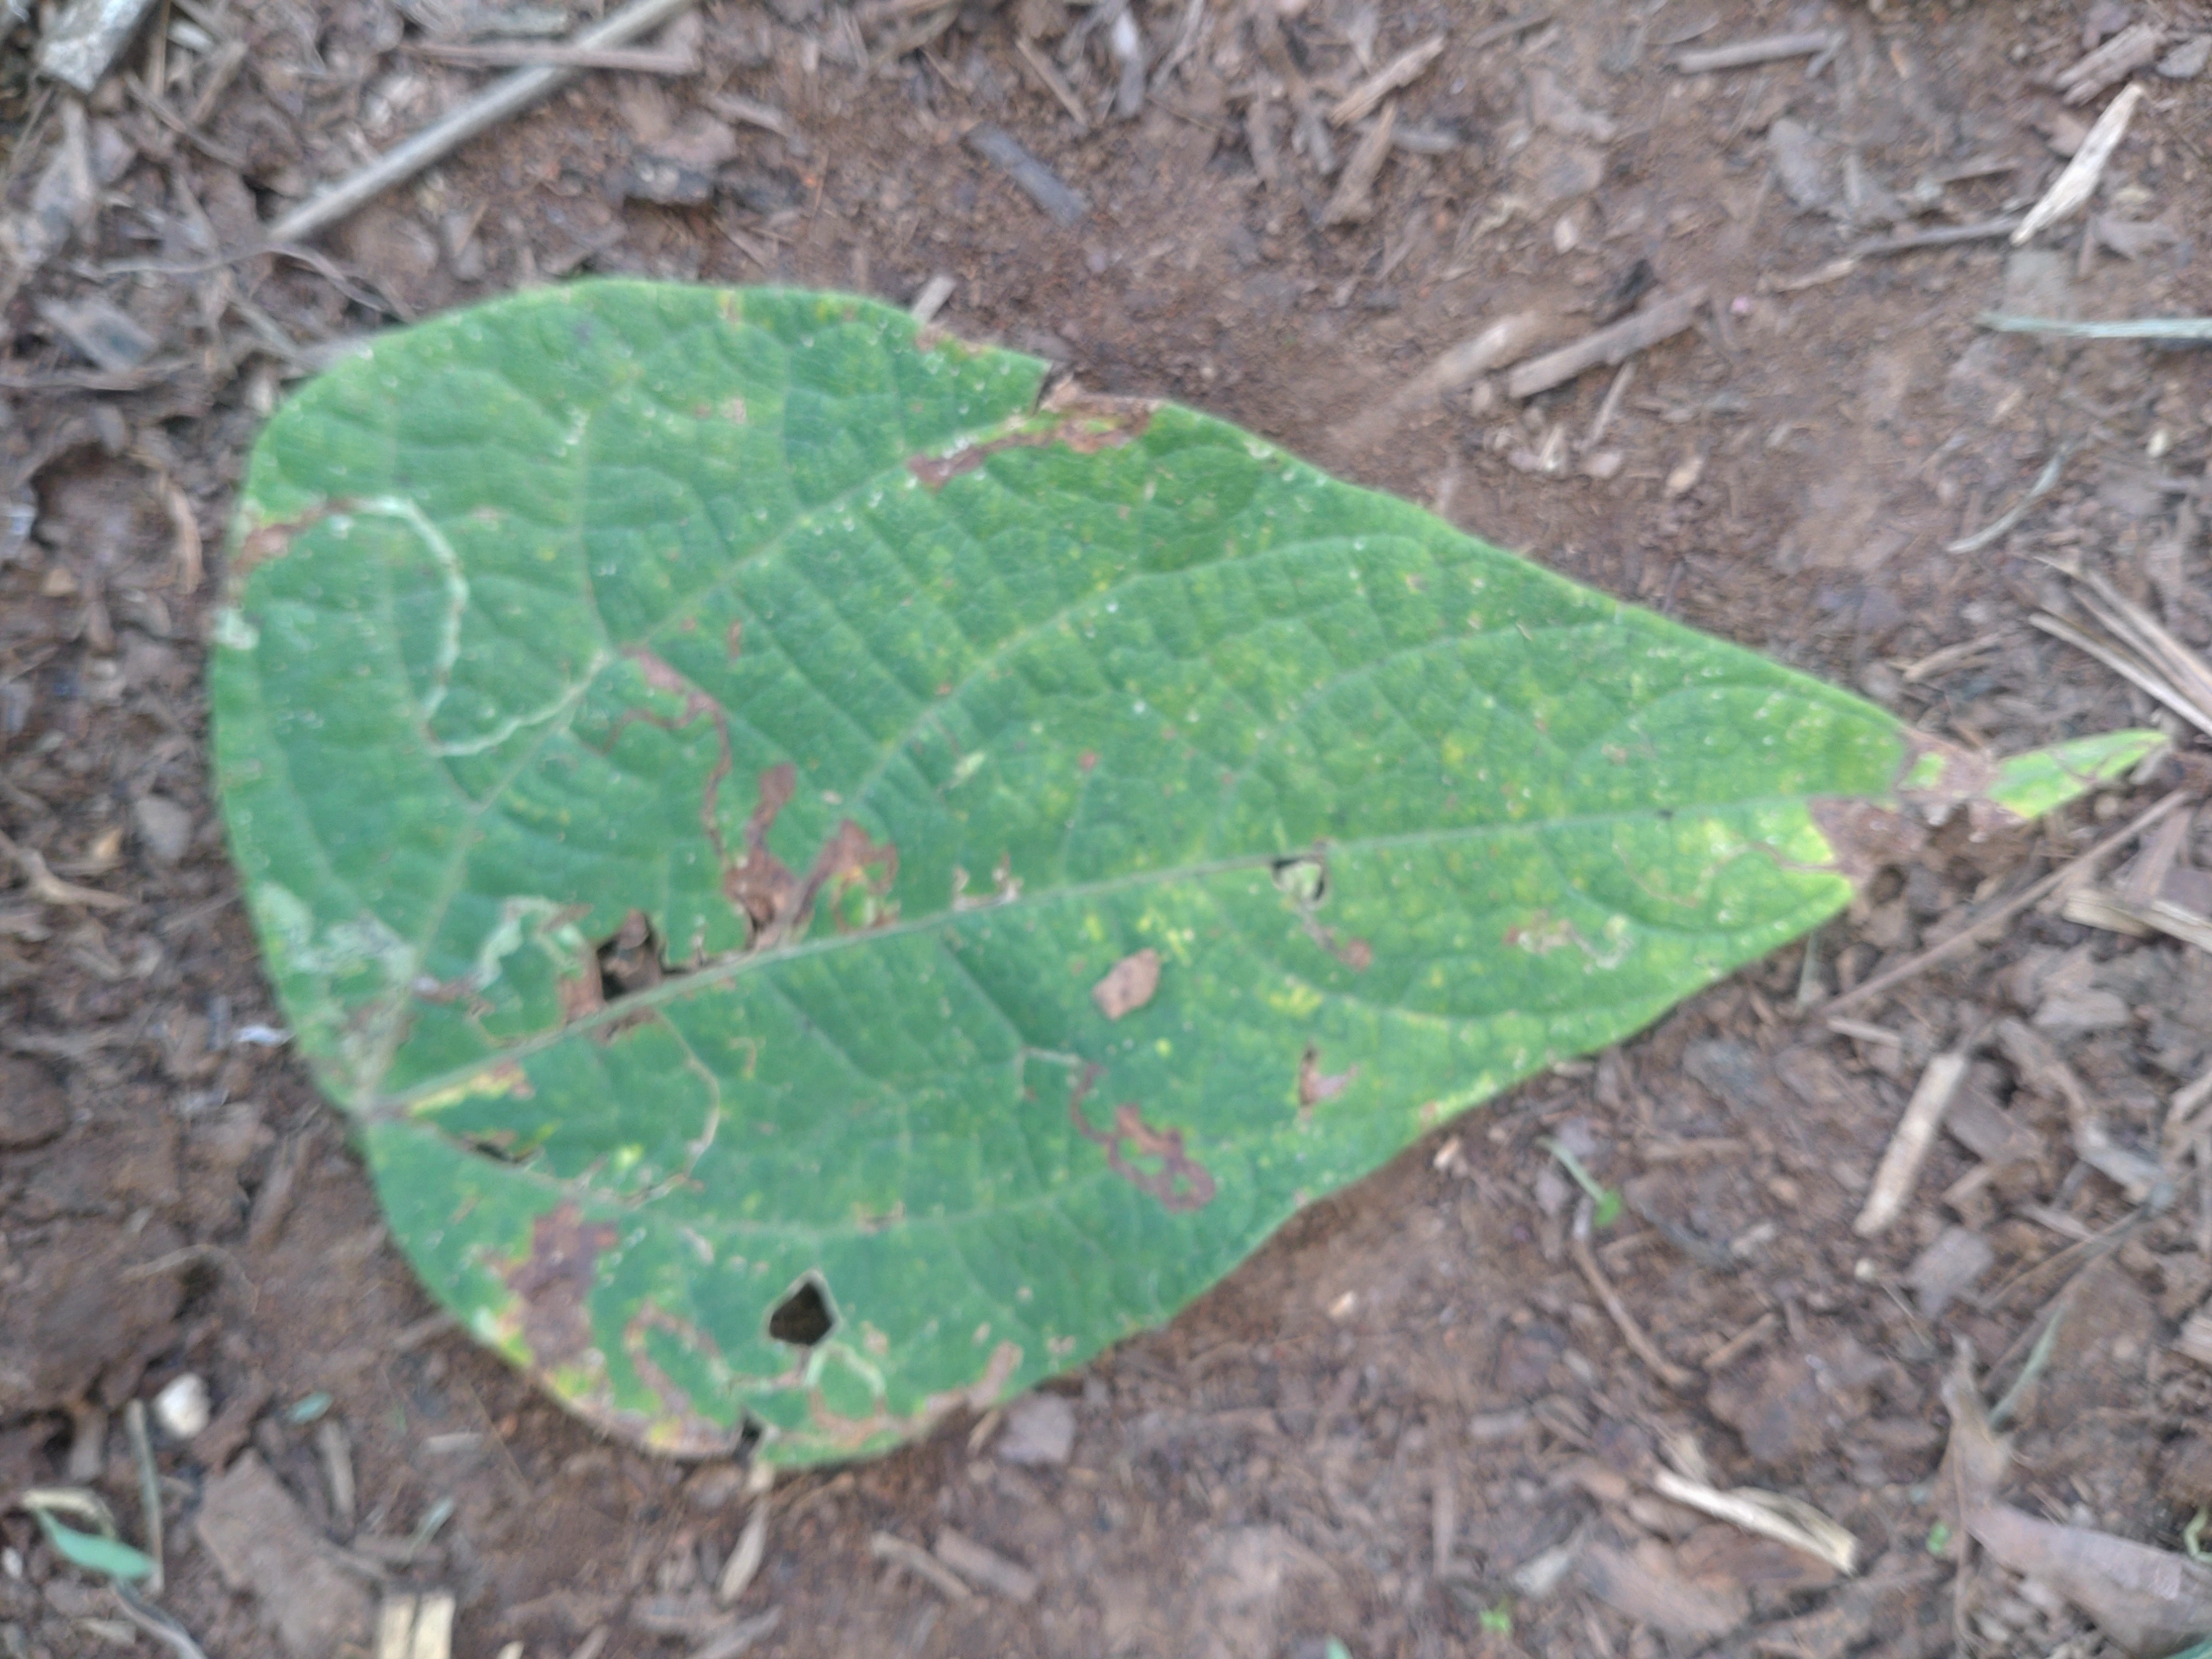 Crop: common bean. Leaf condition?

anthracnose
